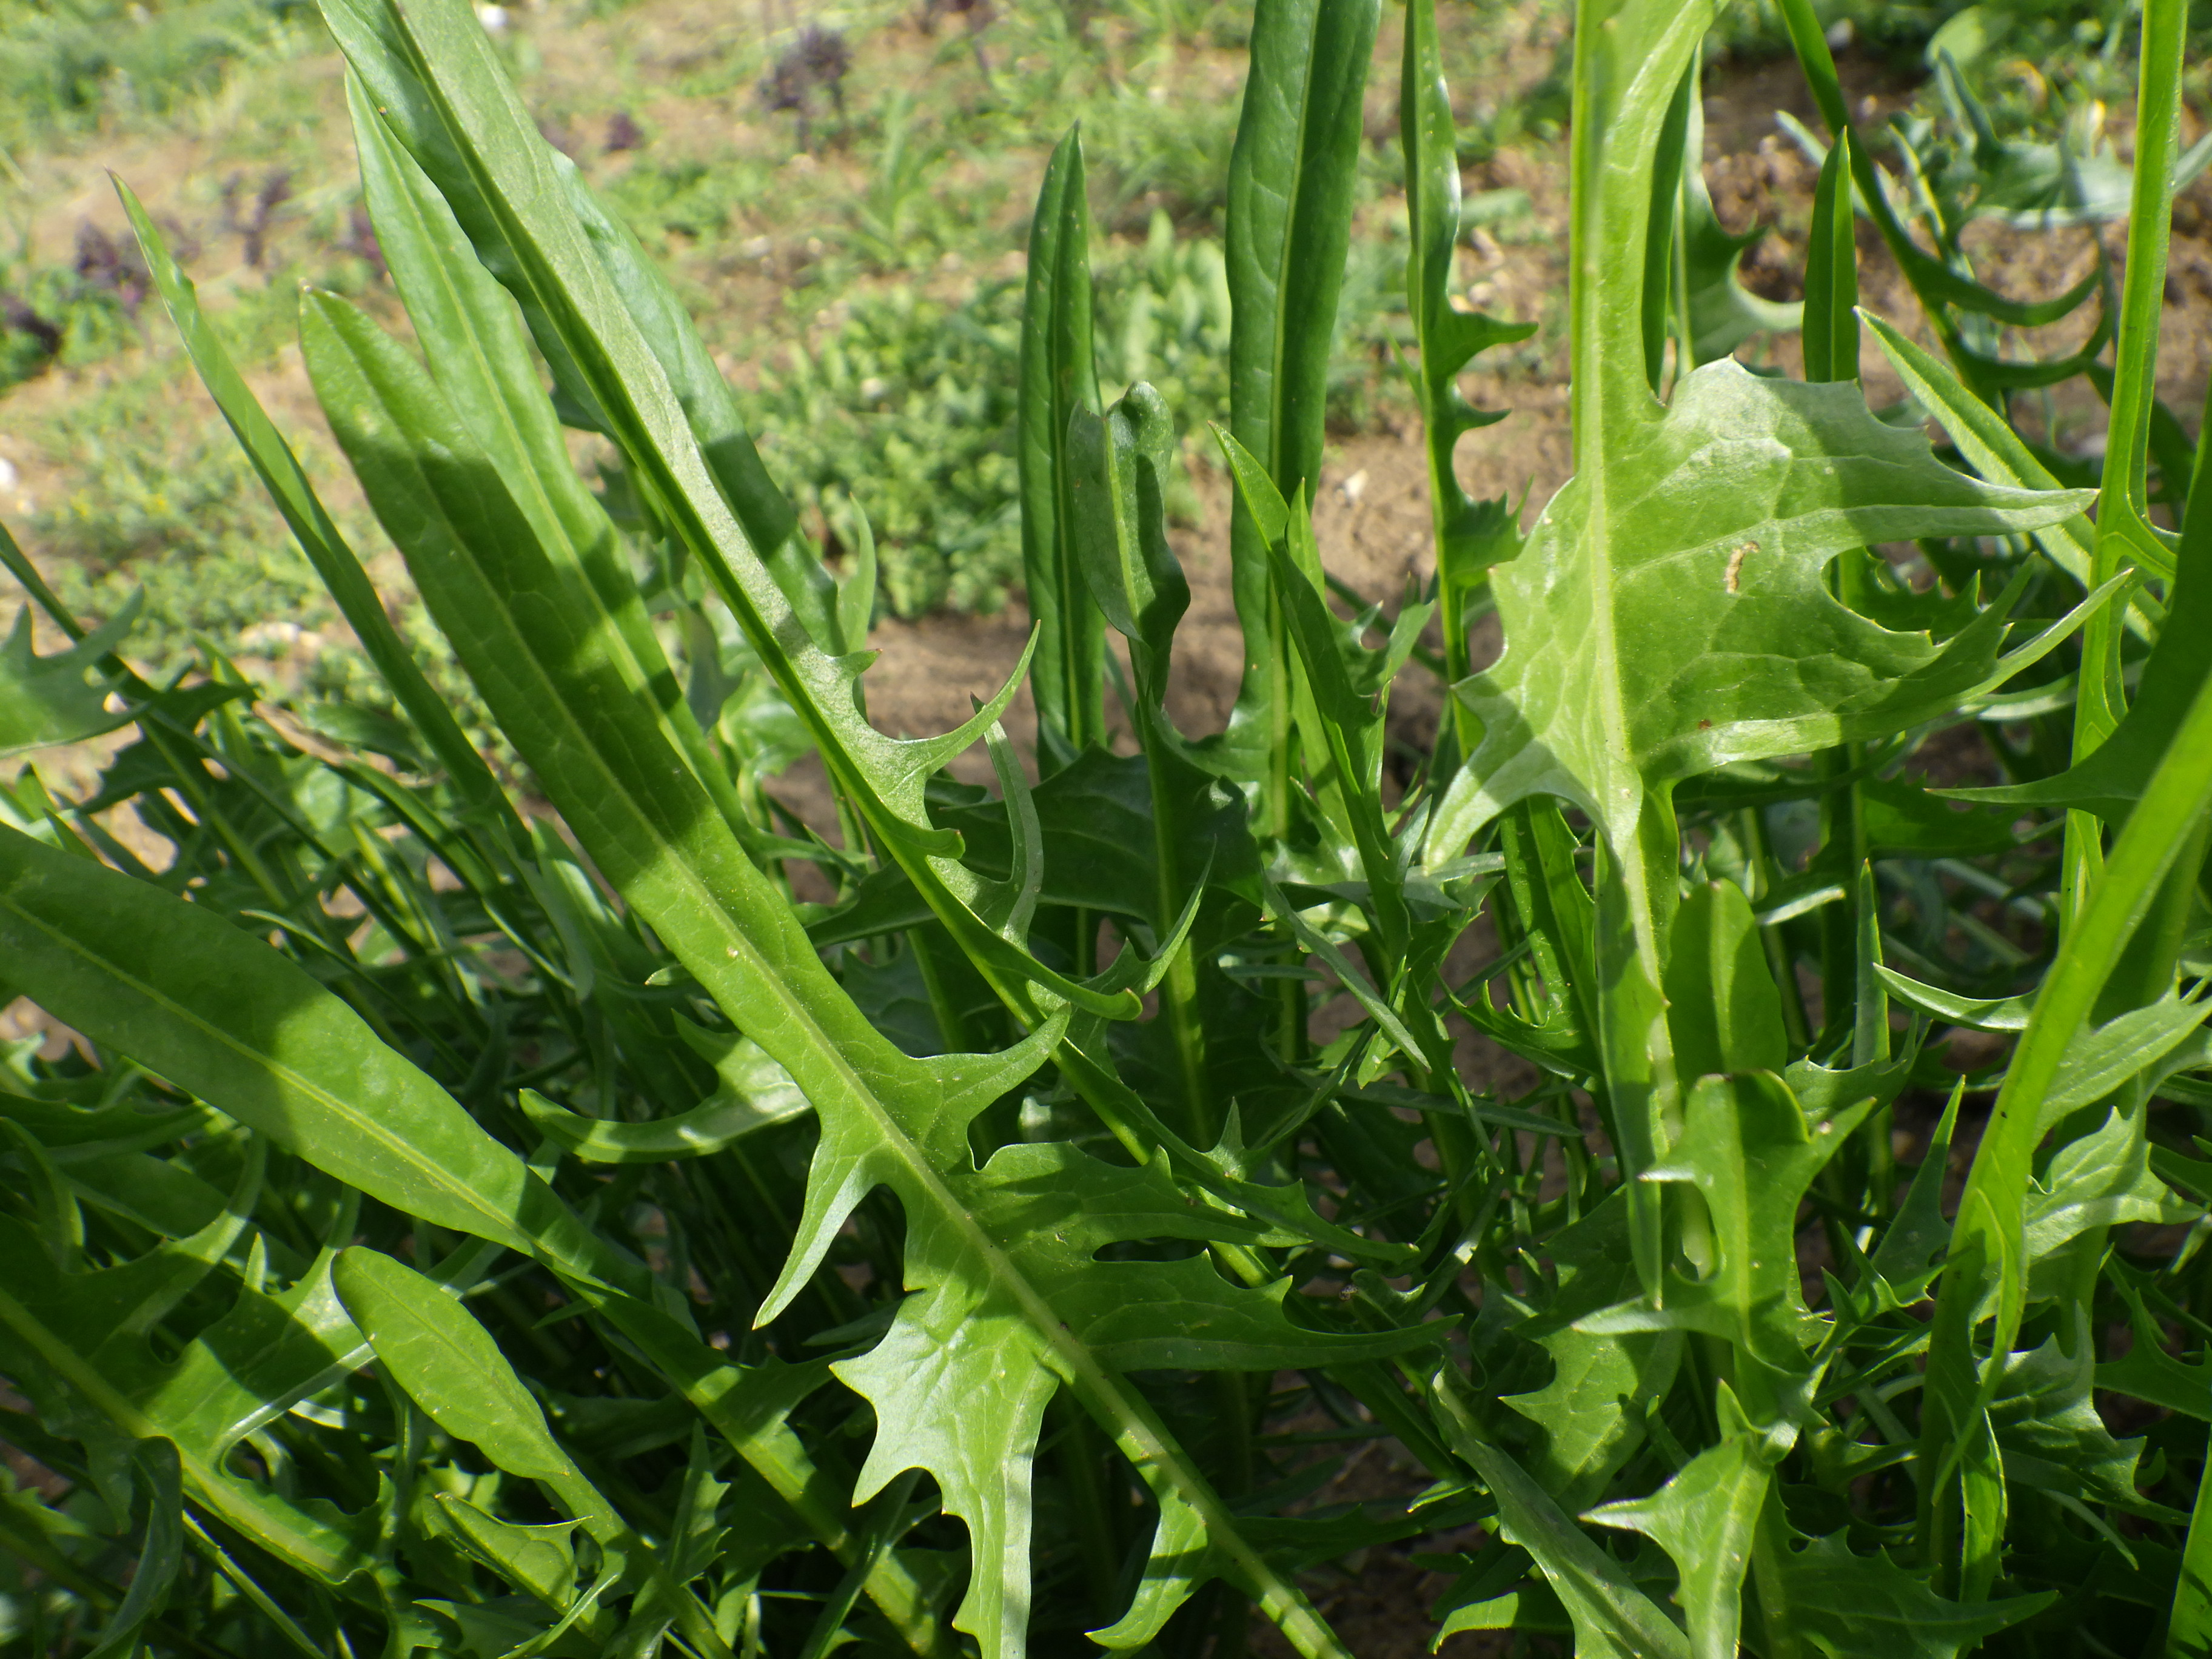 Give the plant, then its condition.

chicory, phytophagous
